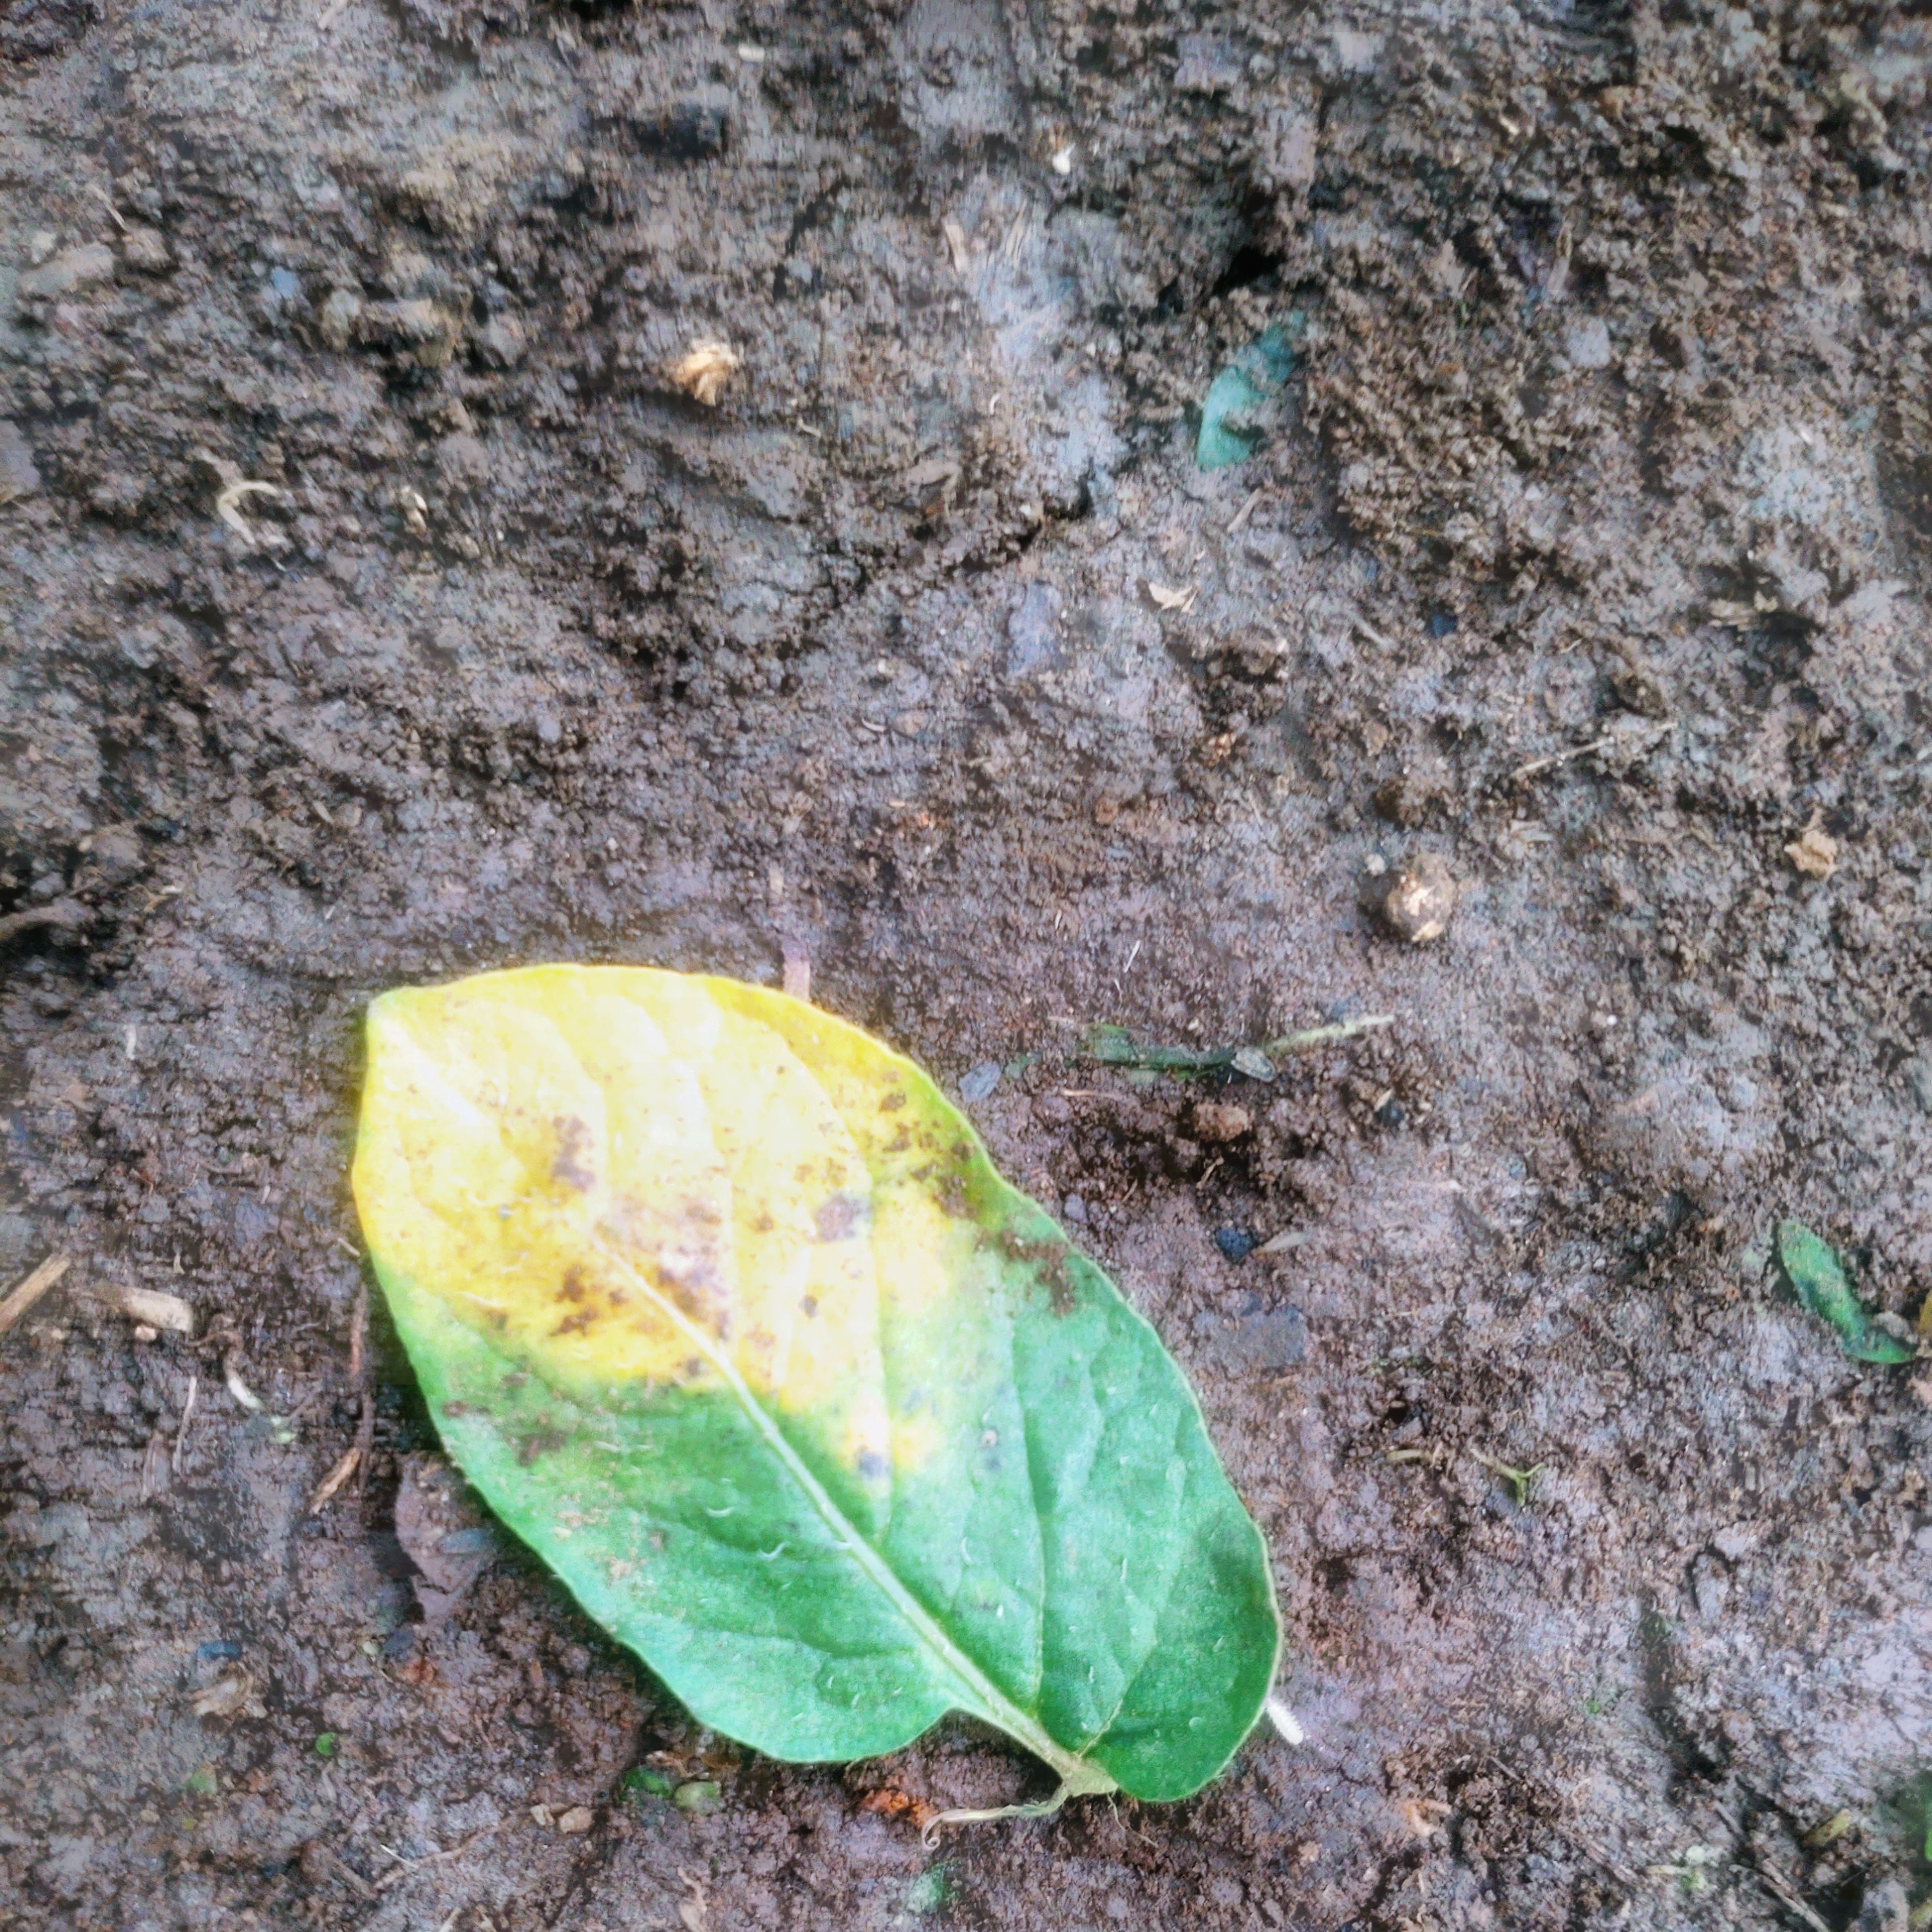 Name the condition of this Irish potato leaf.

late blight
